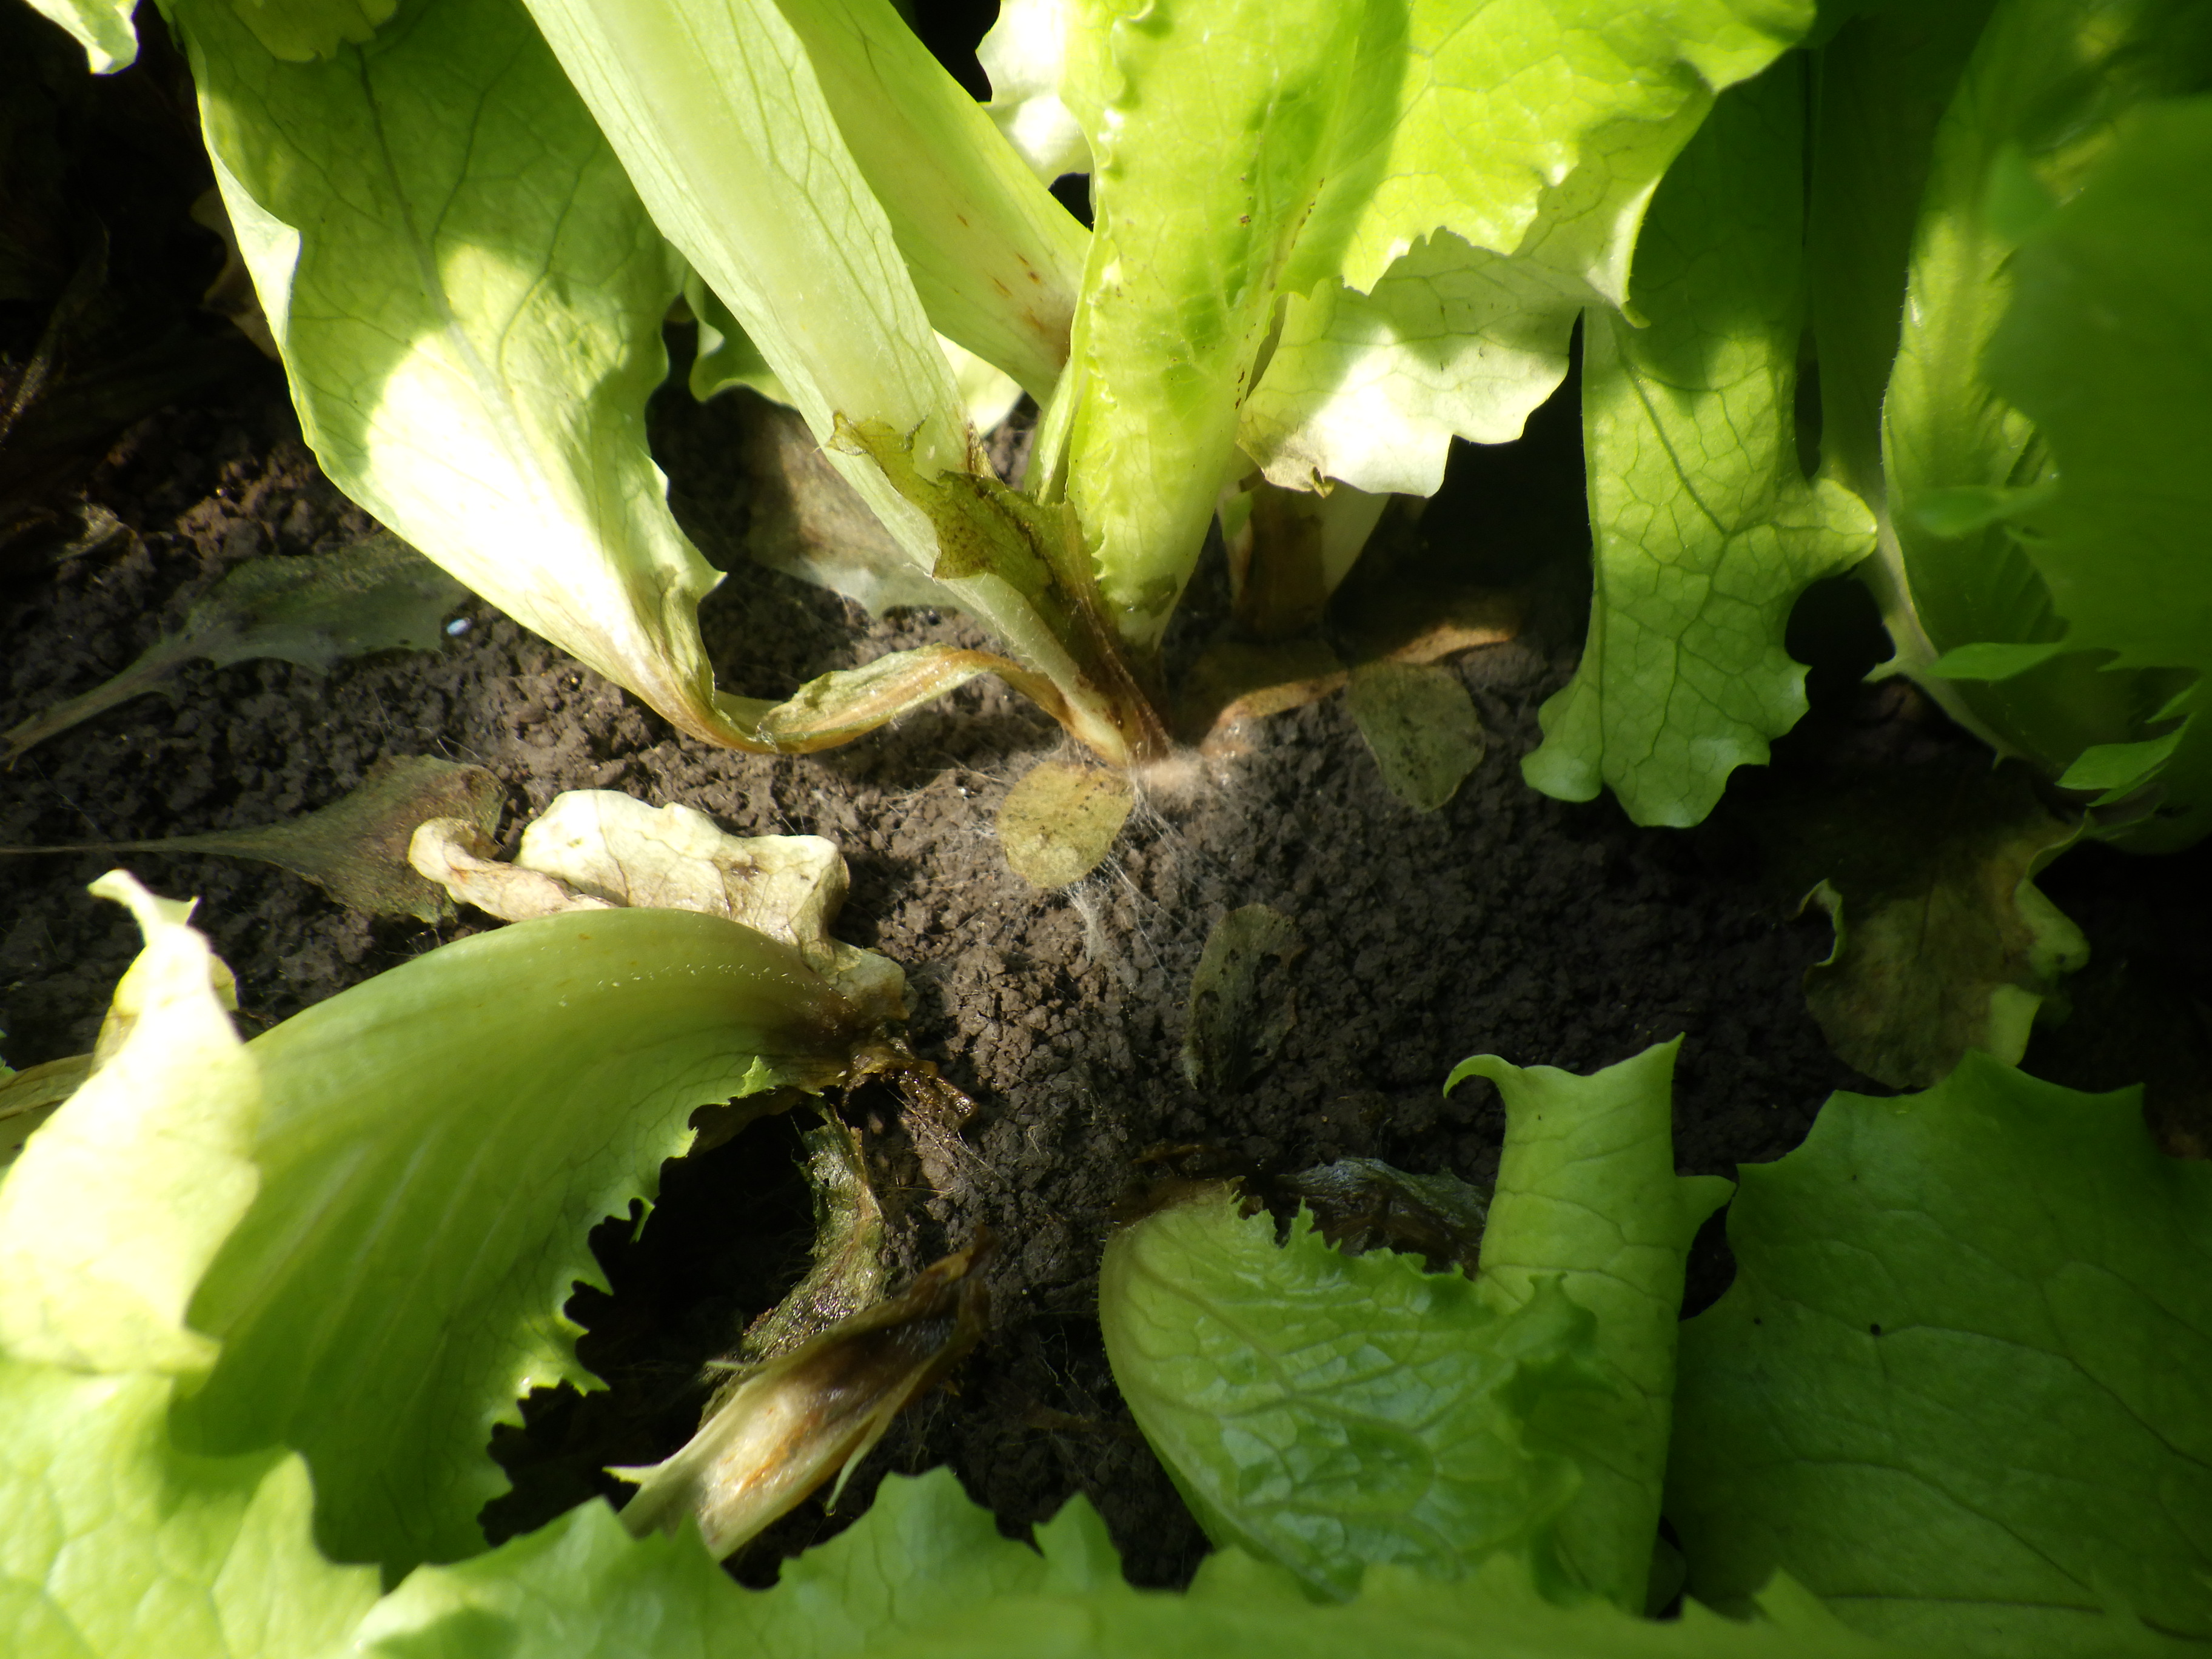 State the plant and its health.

lettuce, sclerotinia
